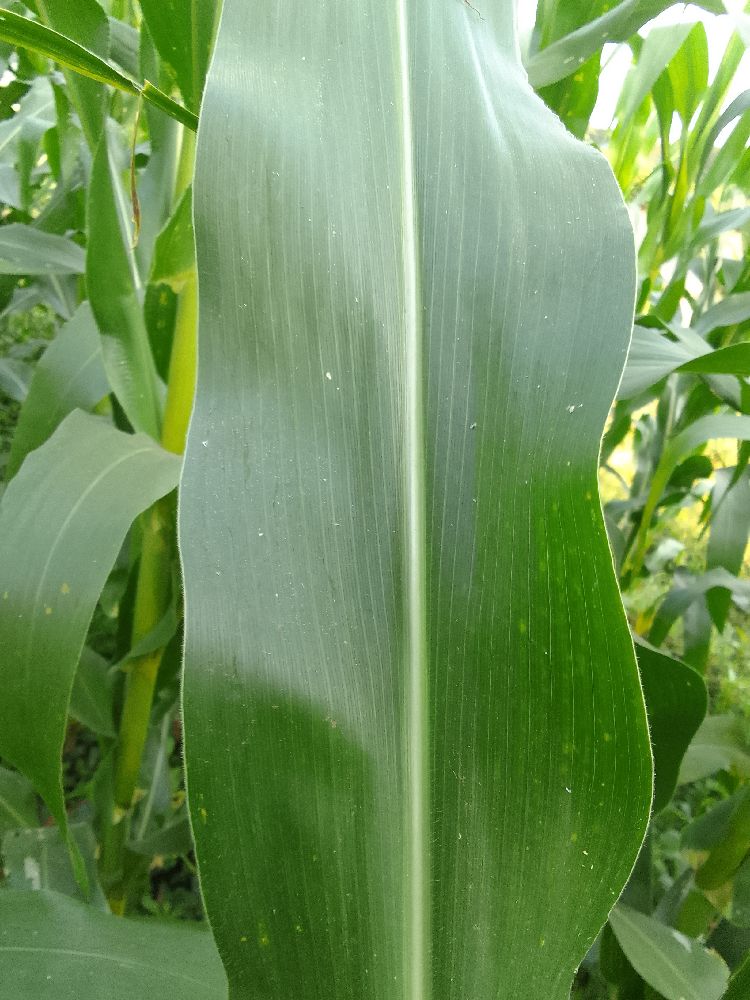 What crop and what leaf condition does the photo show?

maize, healthy
